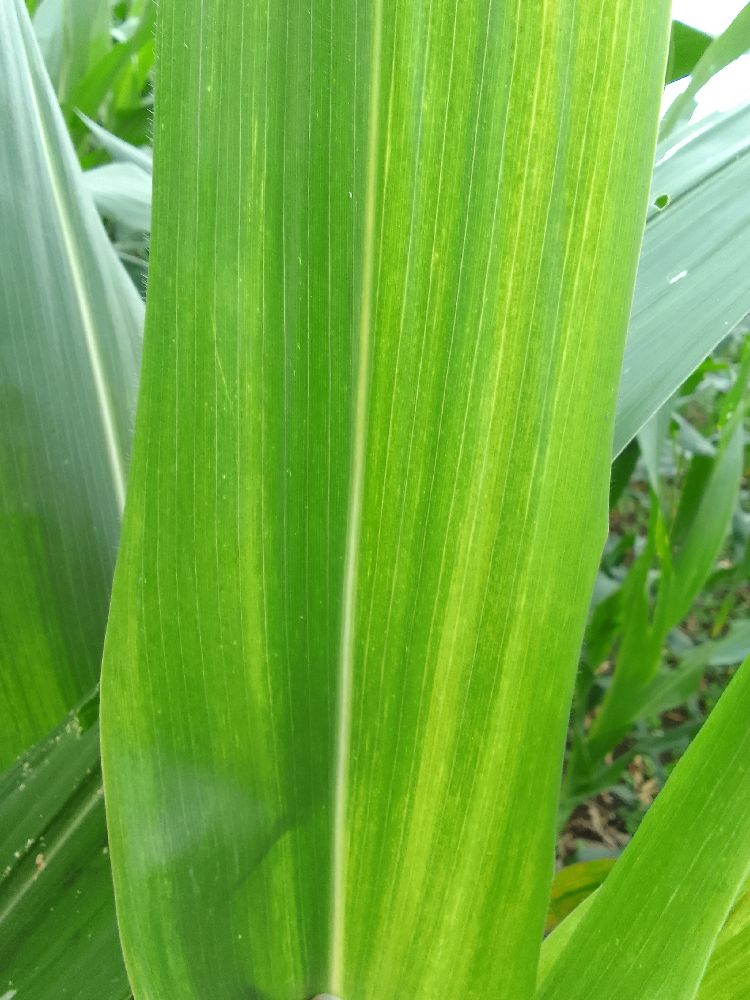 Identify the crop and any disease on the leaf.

maize, maize lethal necrosis
